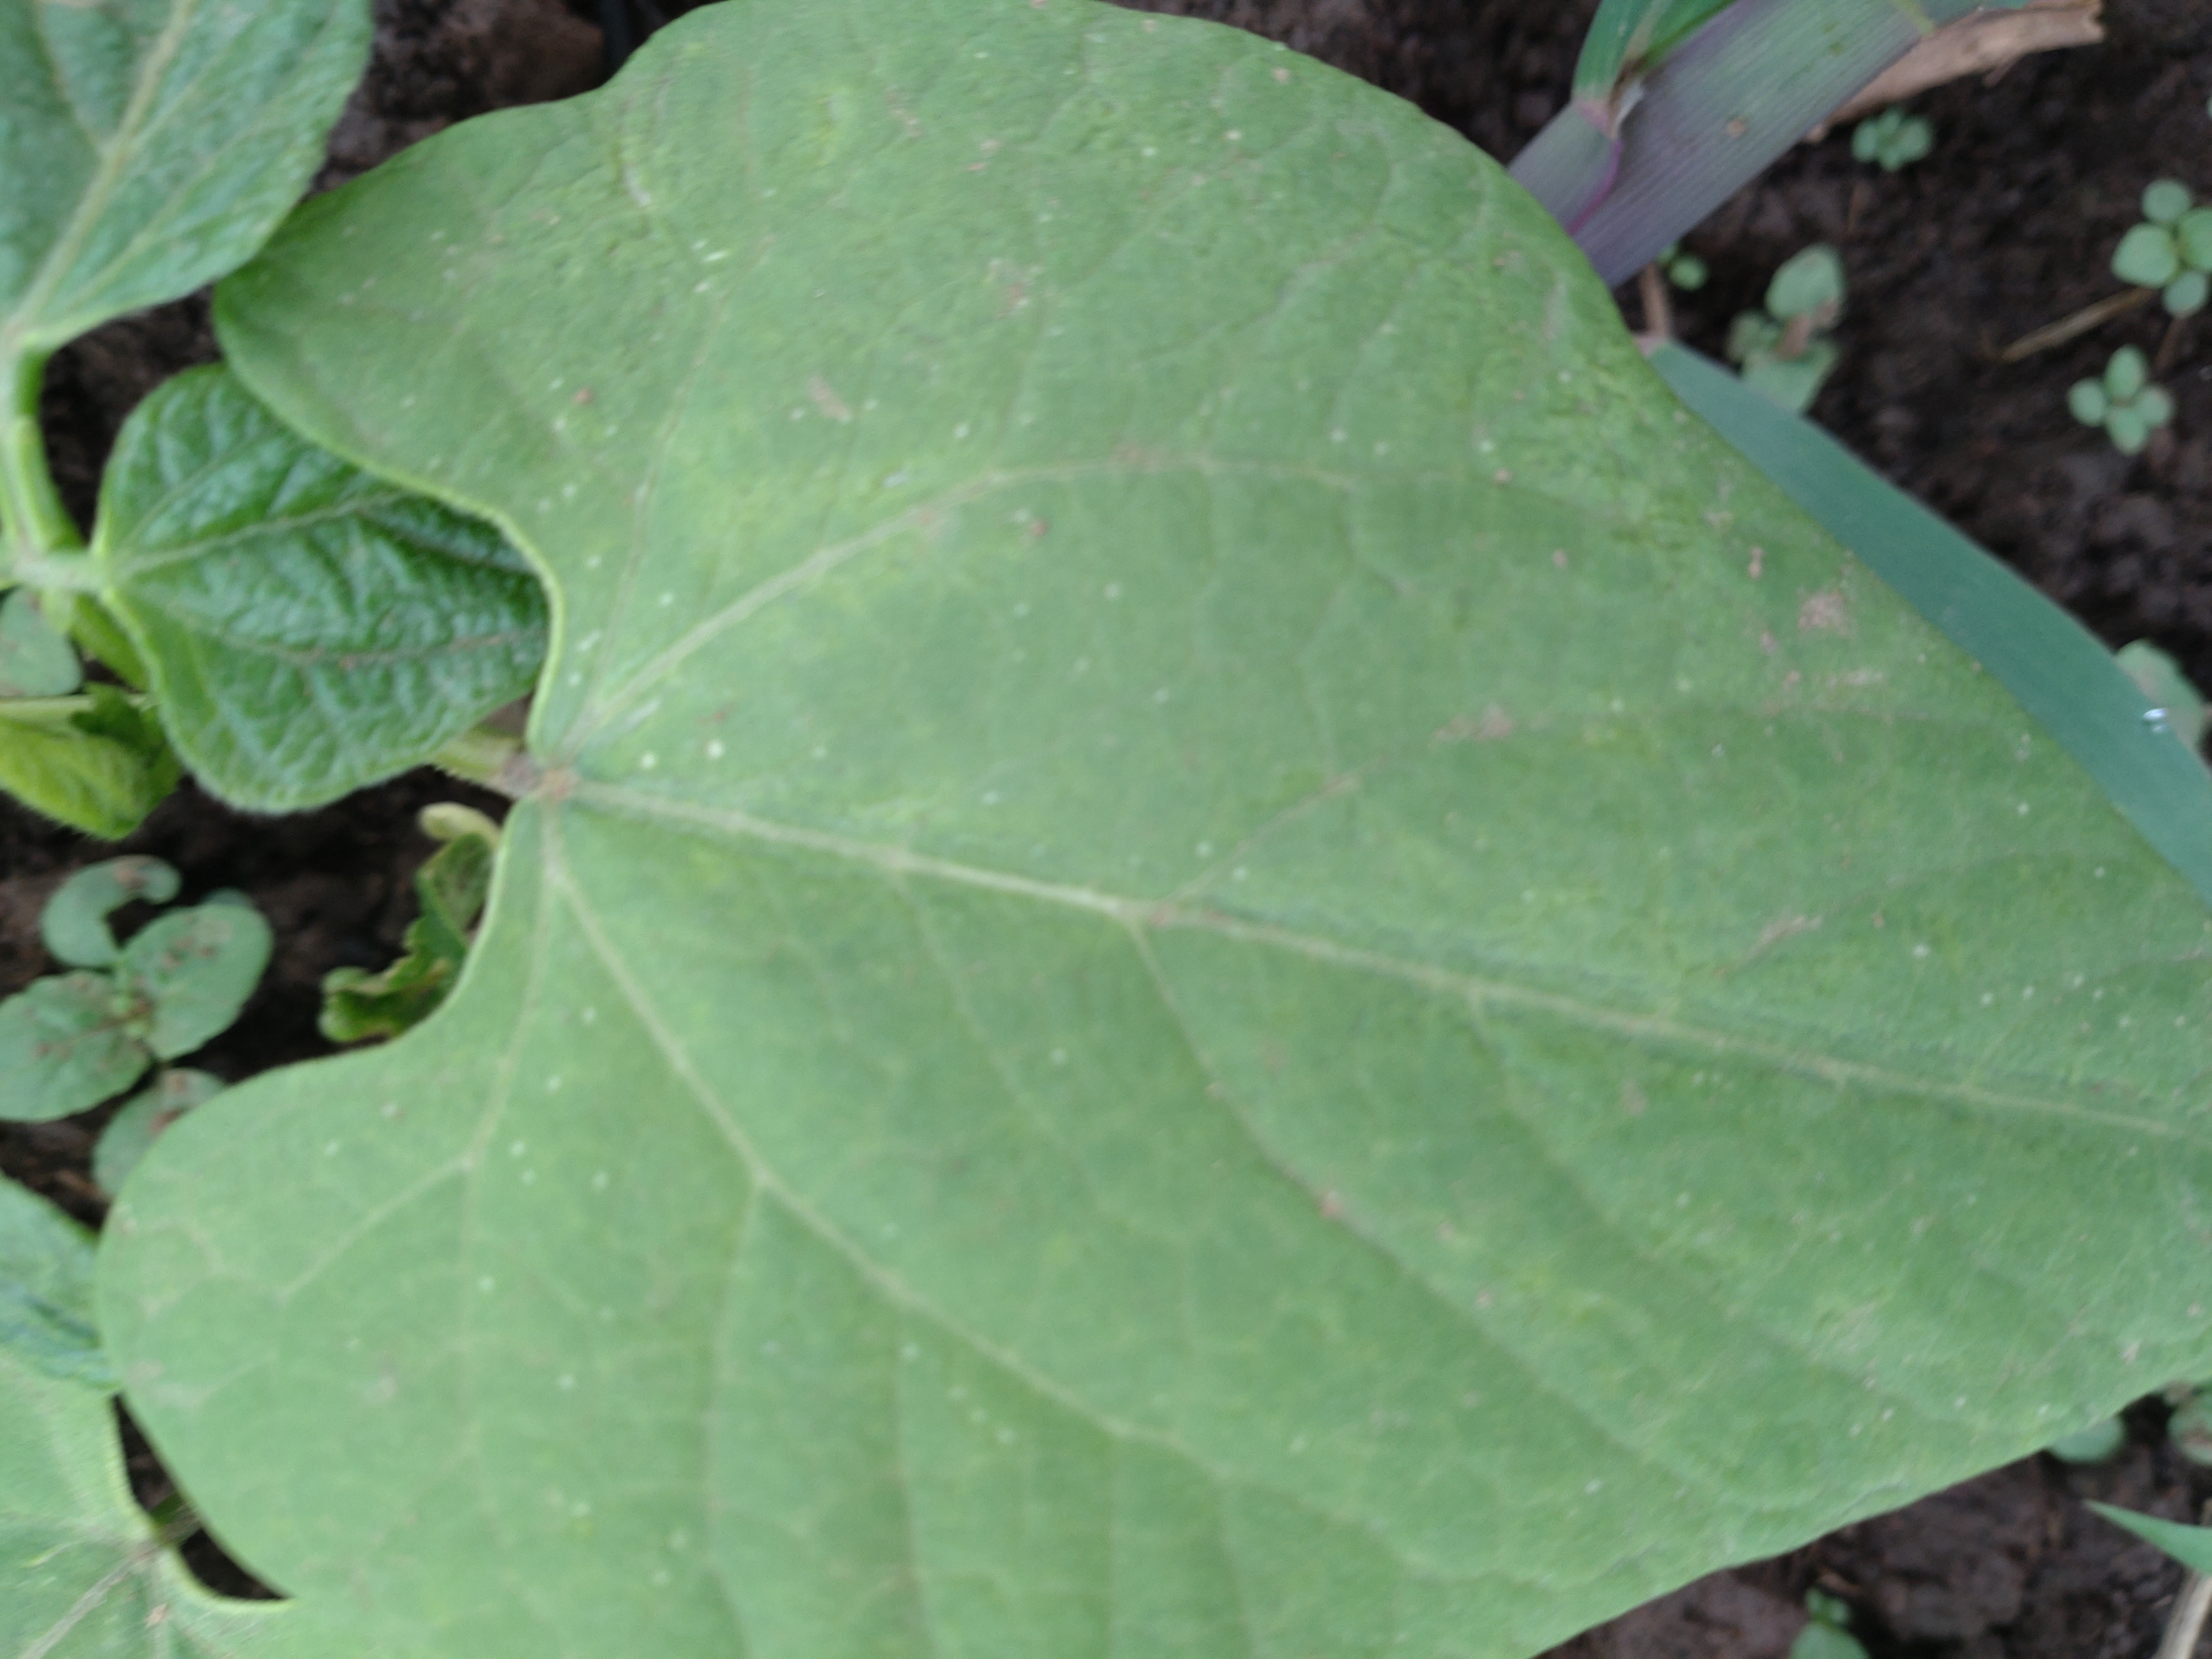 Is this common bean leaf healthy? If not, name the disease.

healthy
